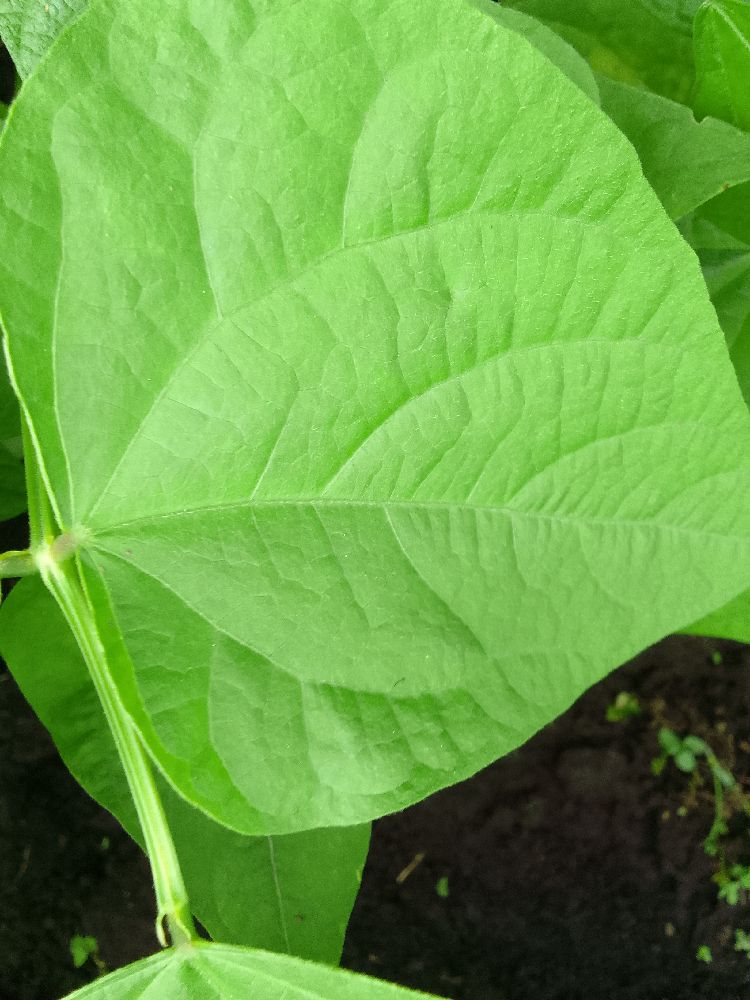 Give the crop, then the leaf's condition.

common bean, healthy
